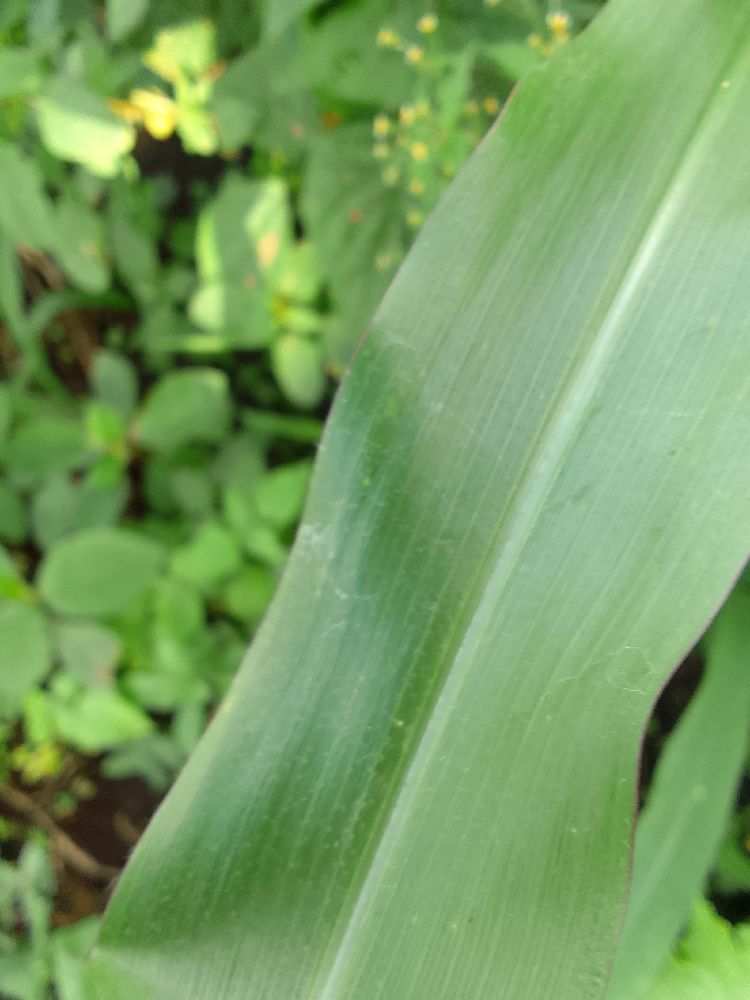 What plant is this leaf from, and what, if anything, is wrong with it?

maize, healthy
